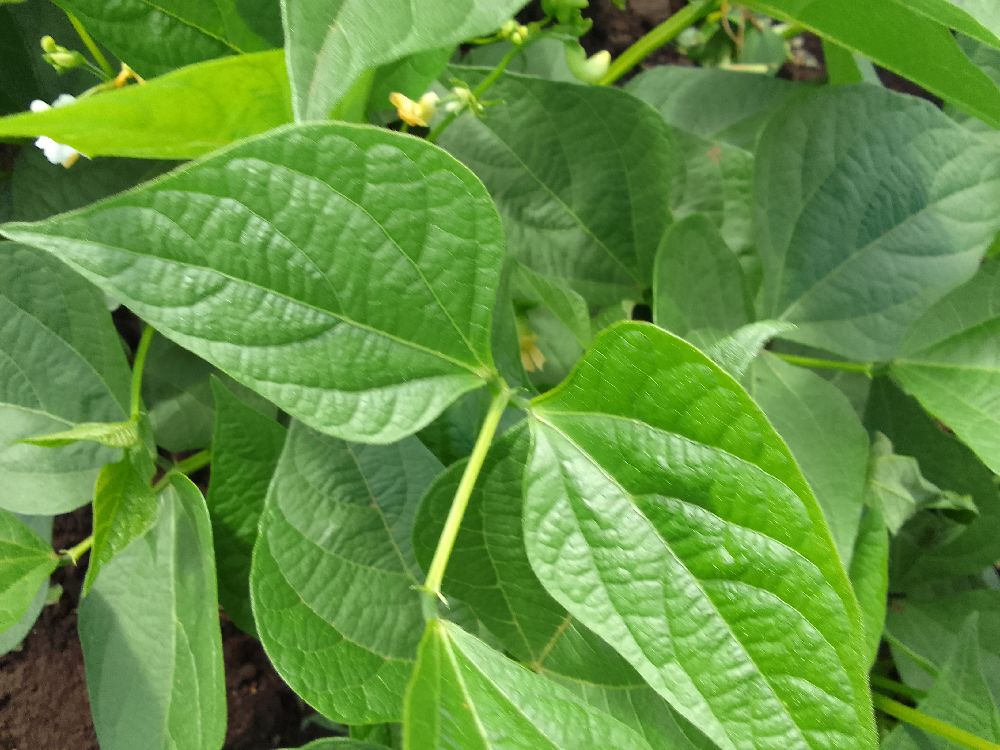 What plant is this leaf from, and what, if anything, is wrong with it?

common bean, healthy
